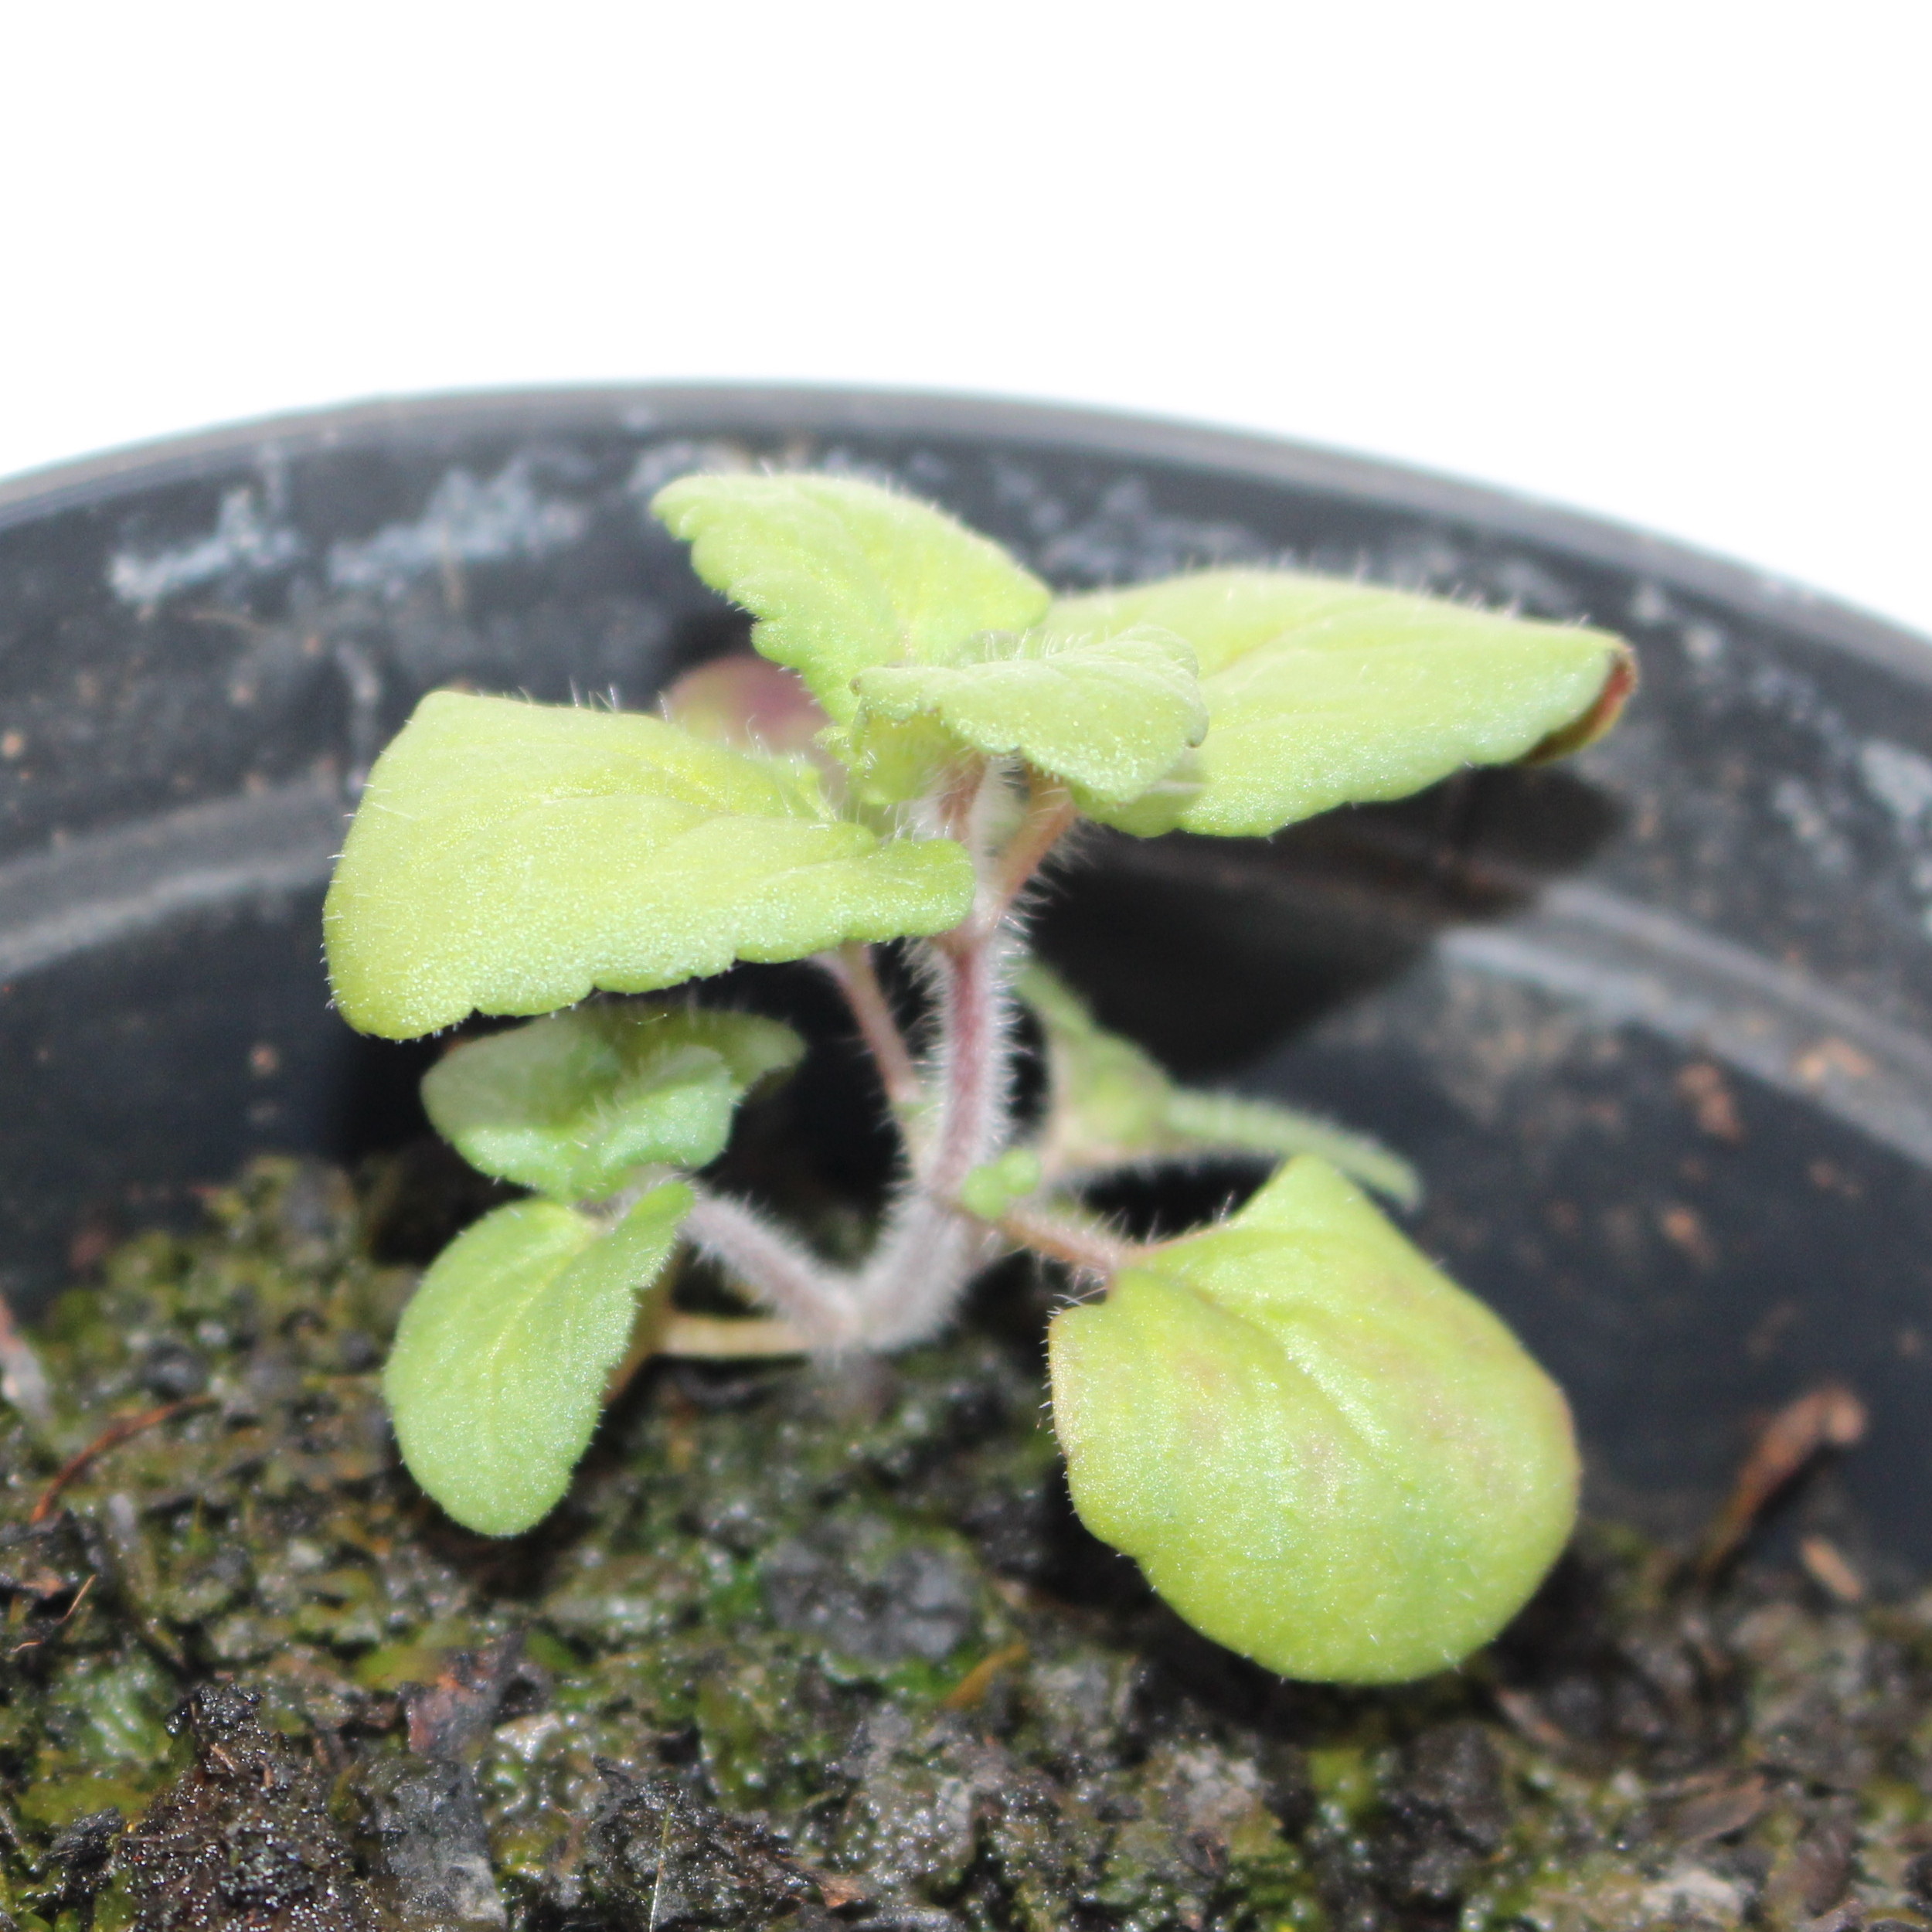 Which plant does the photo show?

Veronica persica
